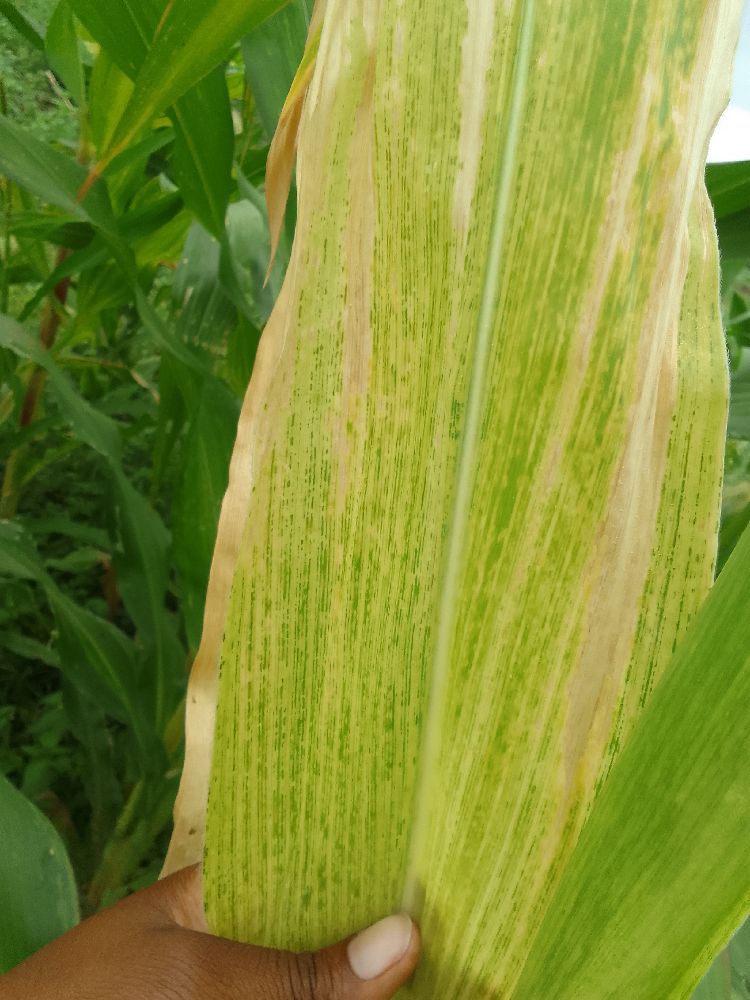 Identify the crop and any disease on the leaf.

maize, maize lethal necrosis
